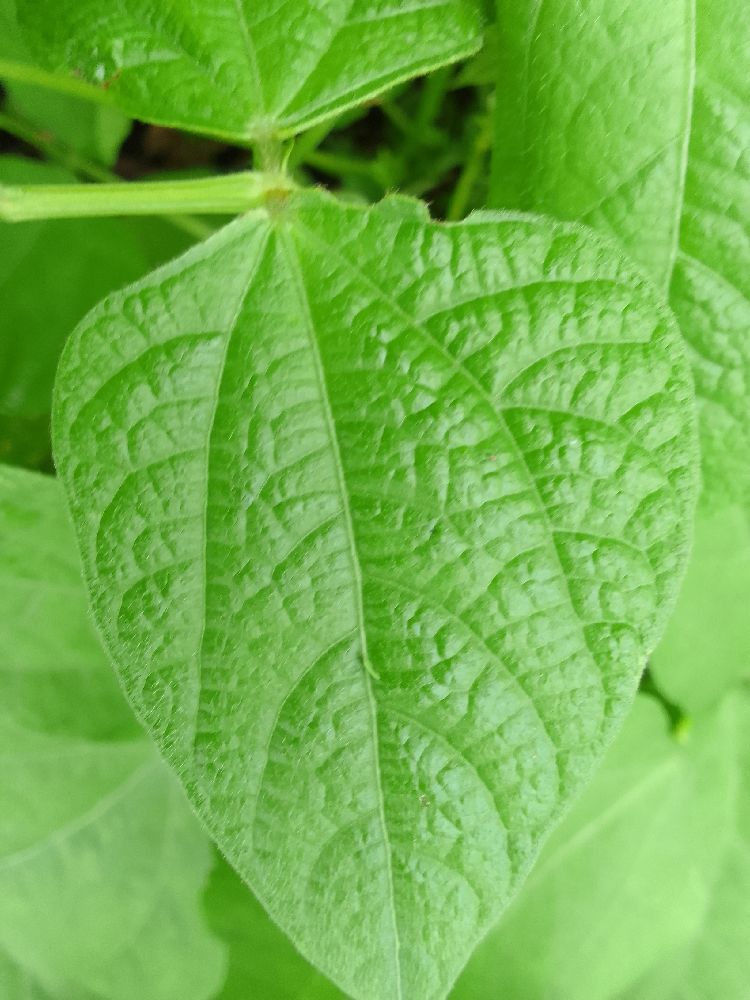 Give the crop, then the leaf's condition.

common bean, healthy
